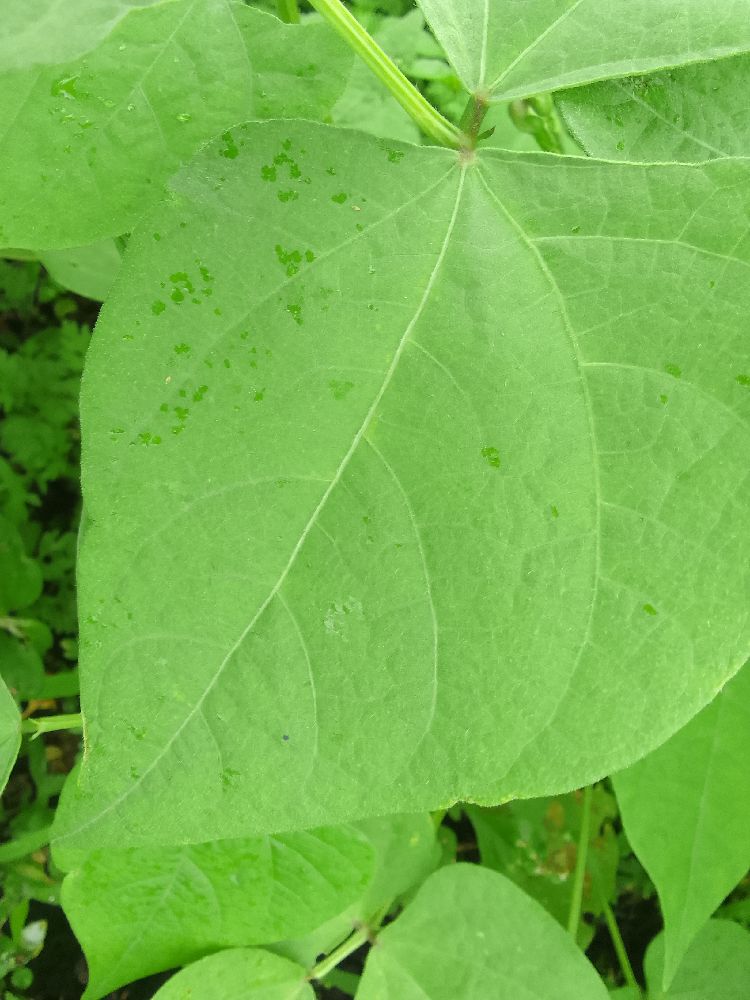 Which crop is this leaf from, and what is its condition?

common bean, healthy
